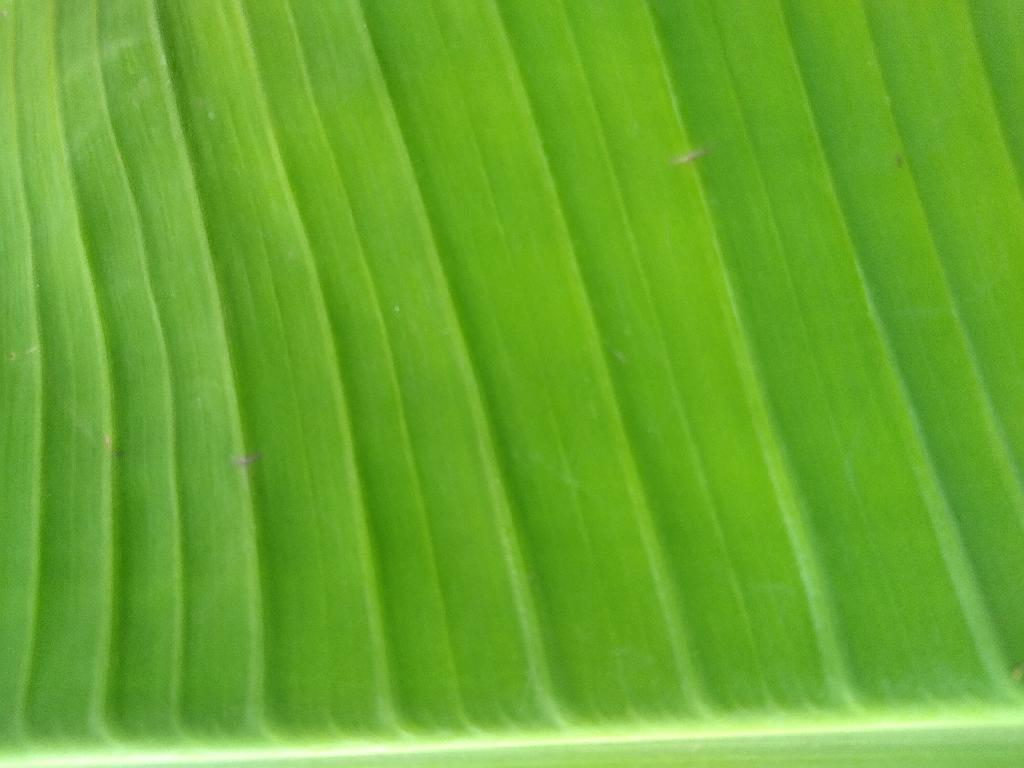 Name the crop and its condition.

banana, healthy
